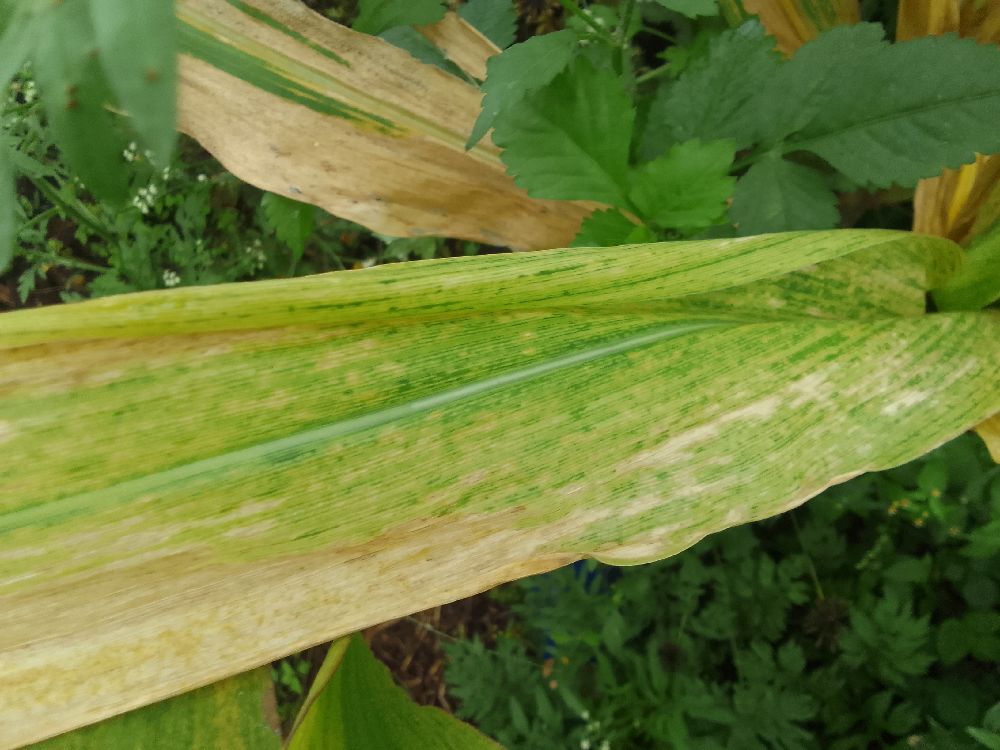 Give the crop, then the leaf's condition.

maize, maize lethal necrosis
